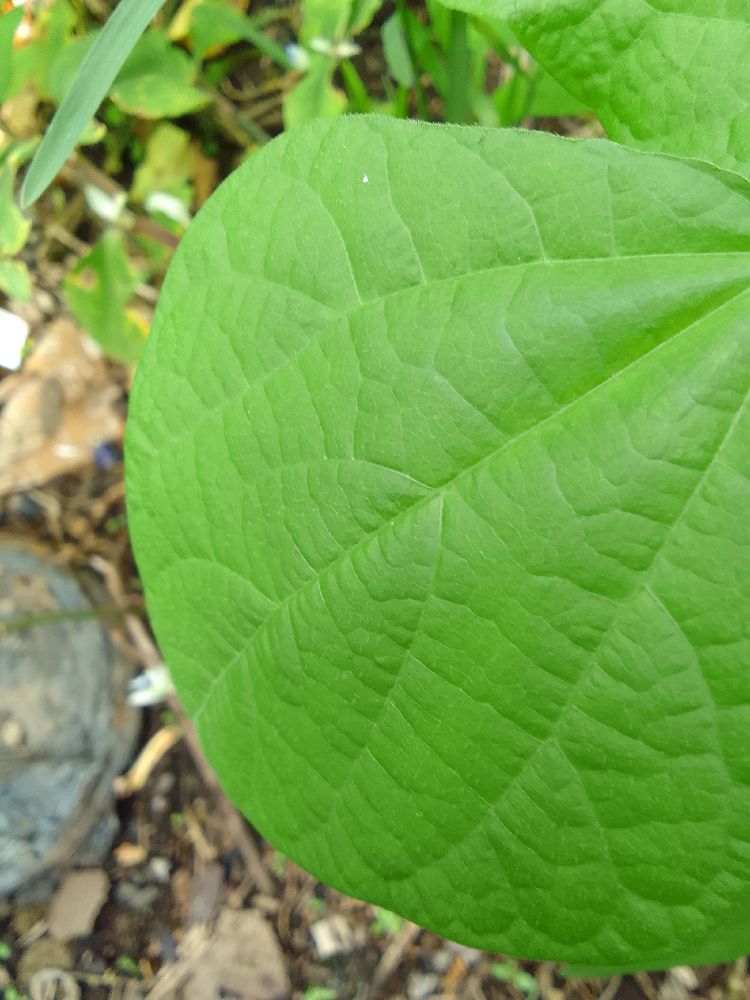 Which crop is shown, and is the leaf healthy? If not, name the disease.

common bean, healthy
